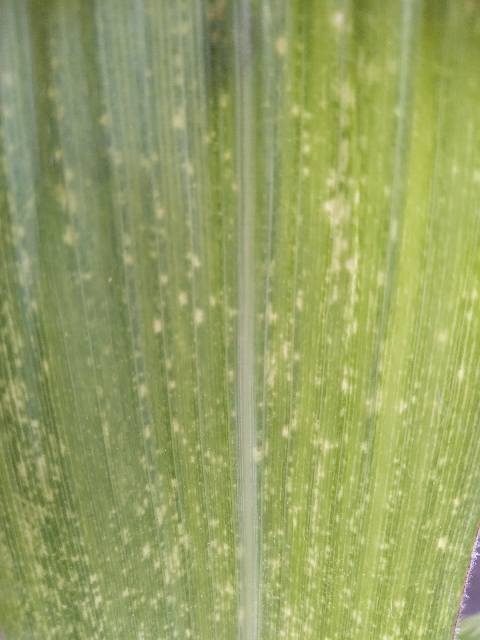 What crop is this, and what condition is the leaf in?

maize, maize lethal necrosis
